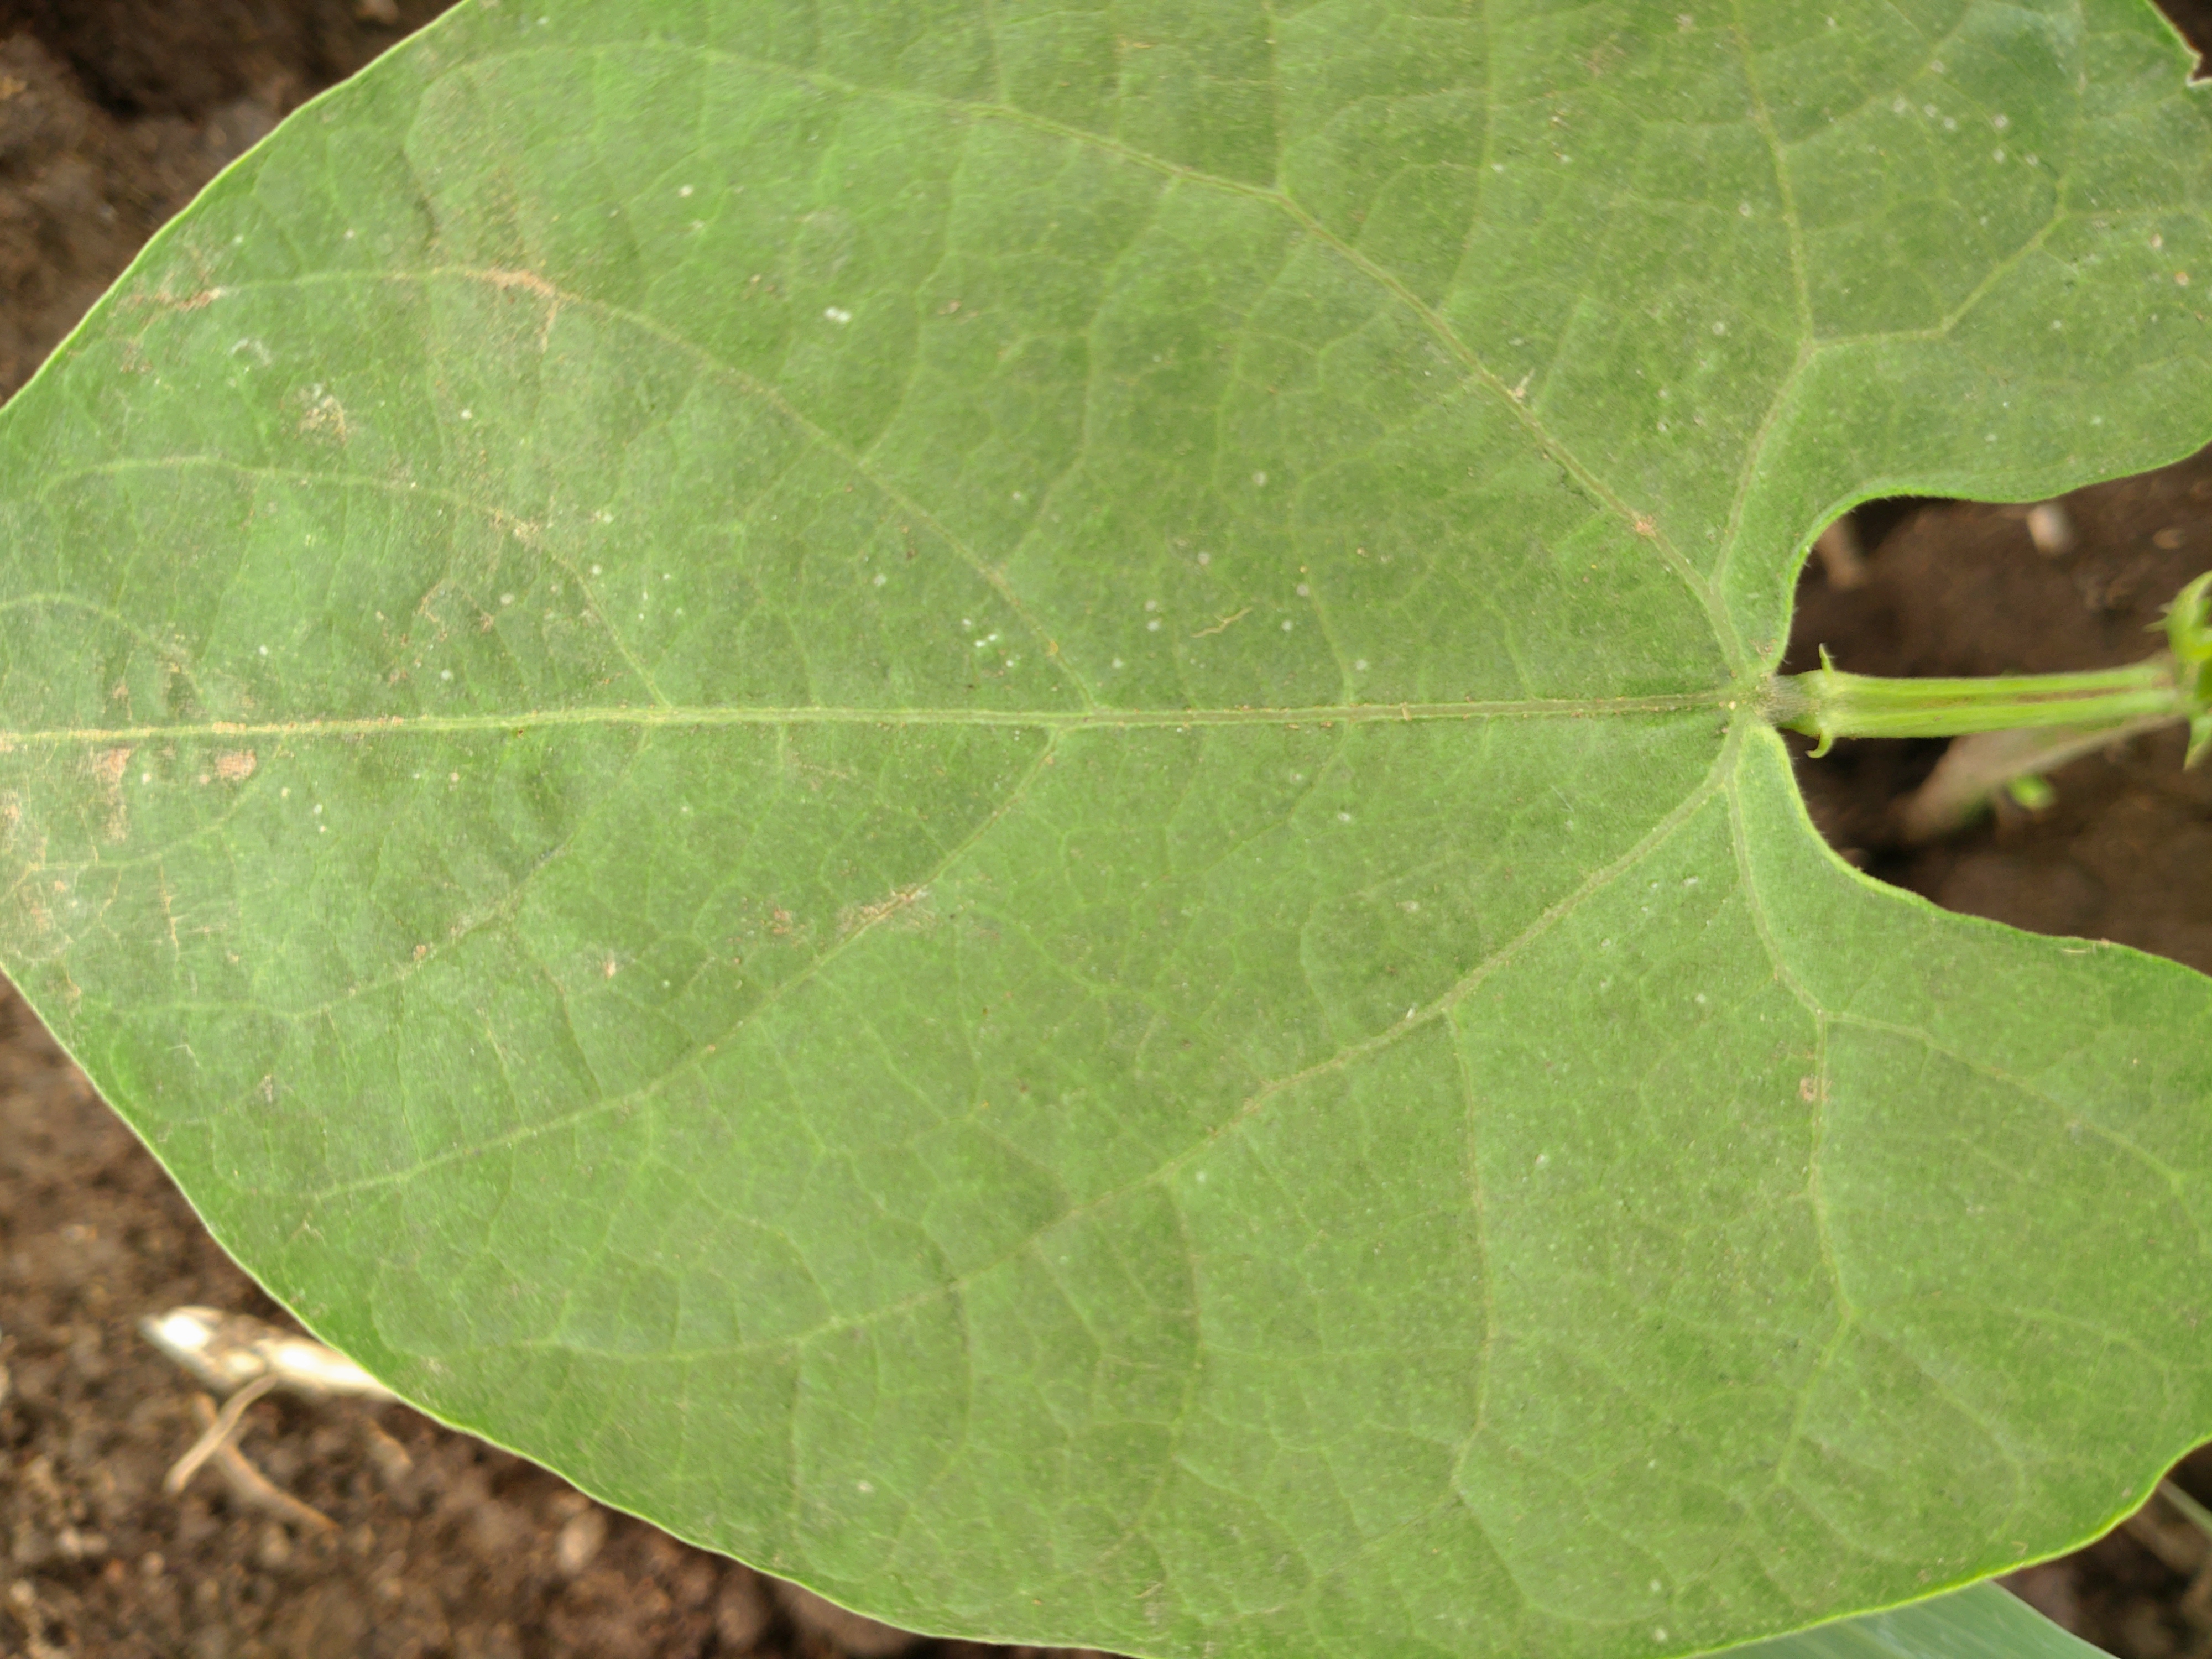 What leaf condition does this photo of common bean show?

healthy
